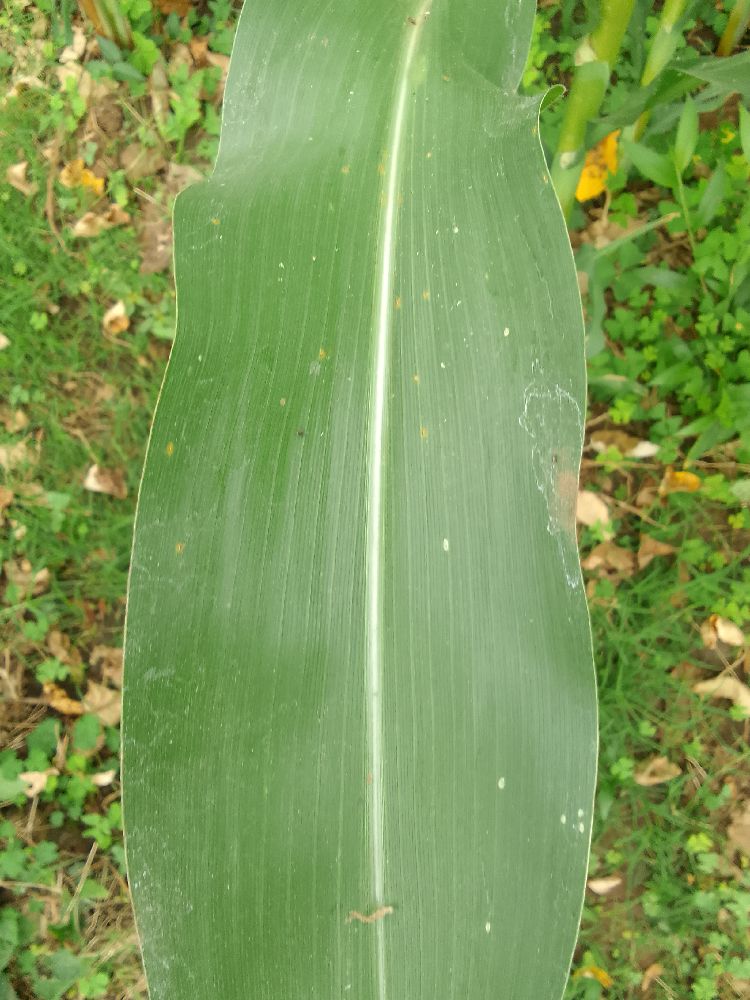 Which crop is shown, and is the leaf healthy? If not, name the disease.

maize, healthy
